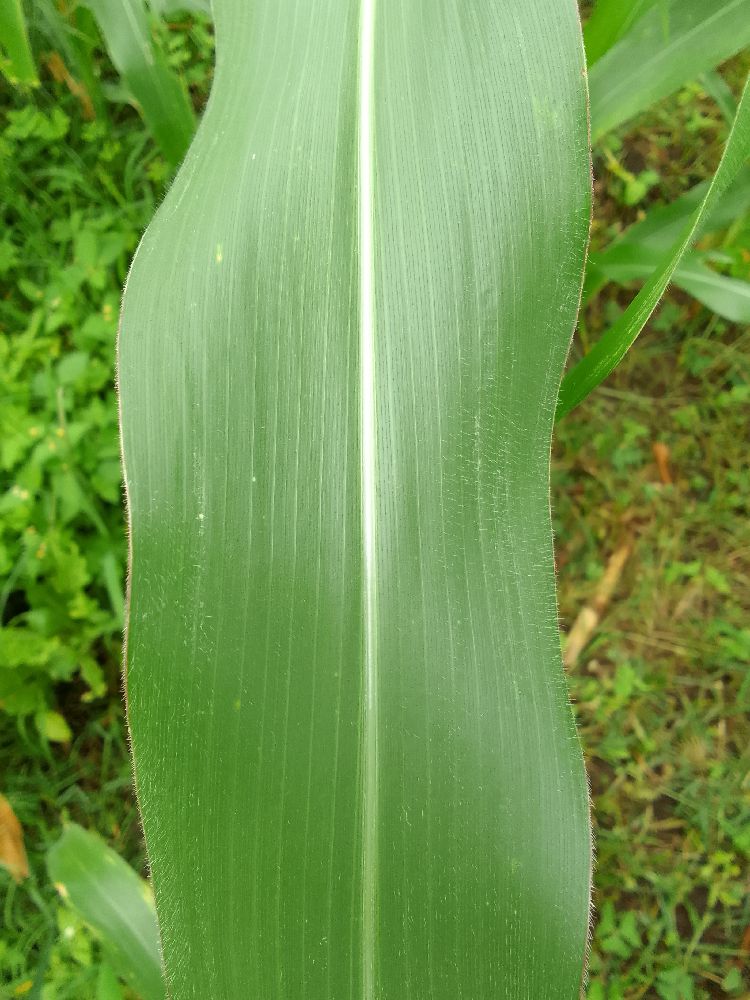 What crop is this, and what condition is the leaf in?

maize, healthy
